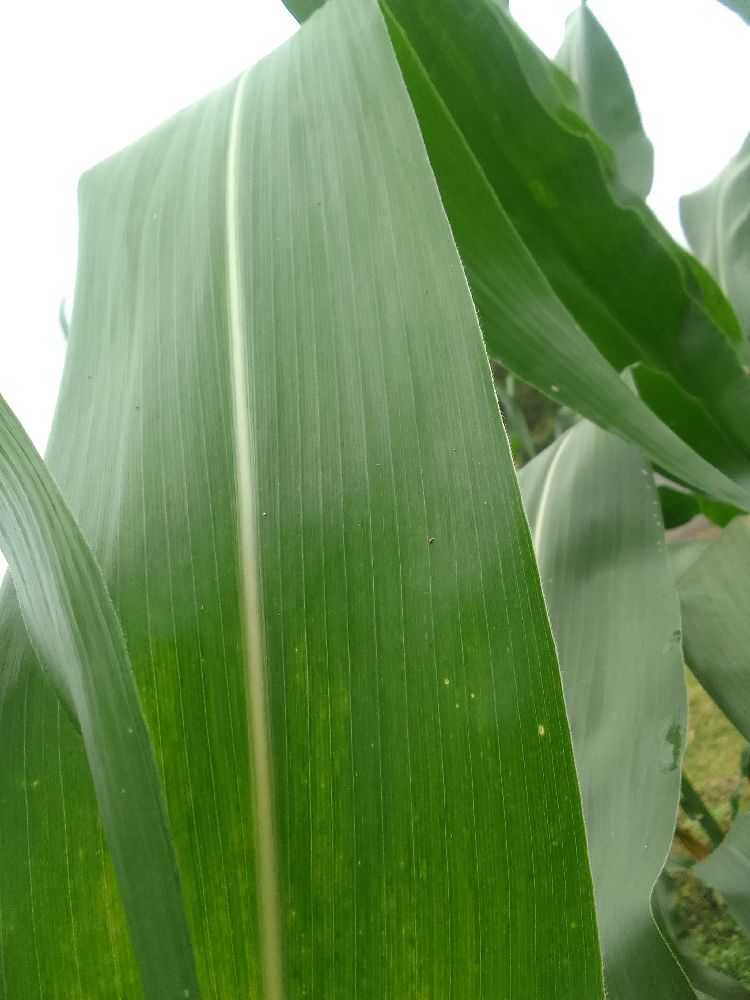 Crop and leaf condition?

maize, healthy
